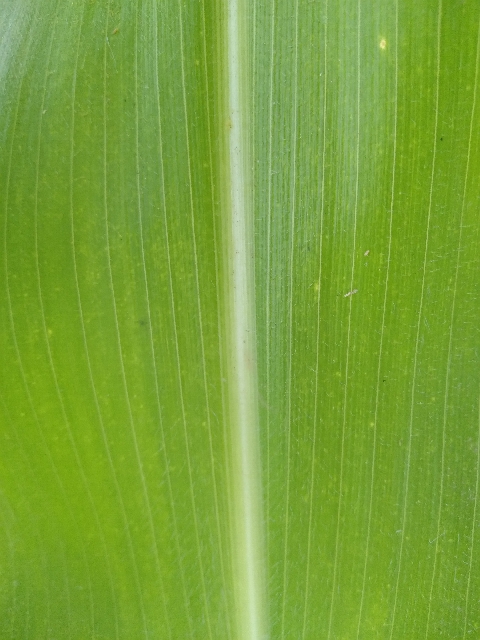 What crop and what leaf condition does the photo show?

maize, healthy
